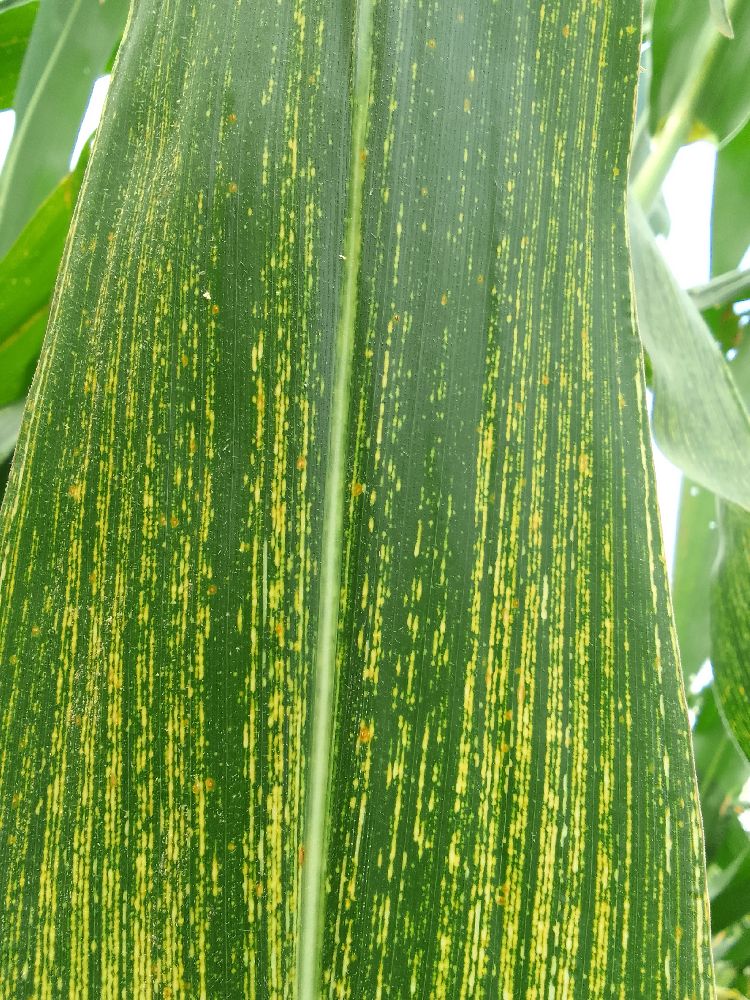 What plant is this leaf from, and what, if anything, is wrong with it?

maize, maize streak virus
